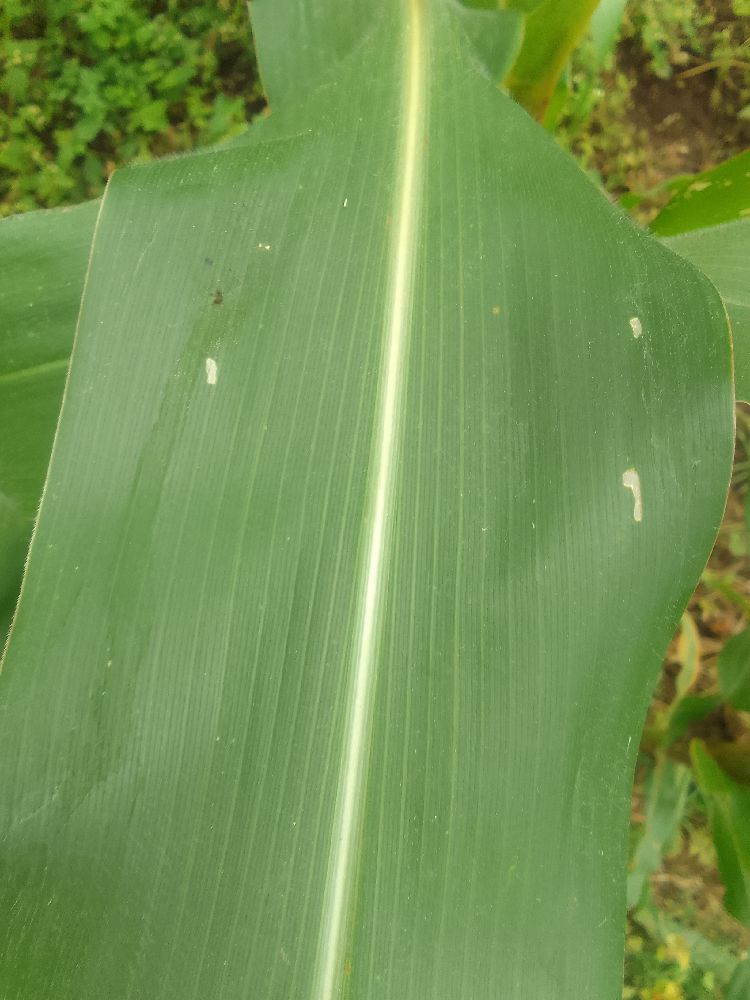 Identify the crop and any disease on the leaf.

maize, healthy
